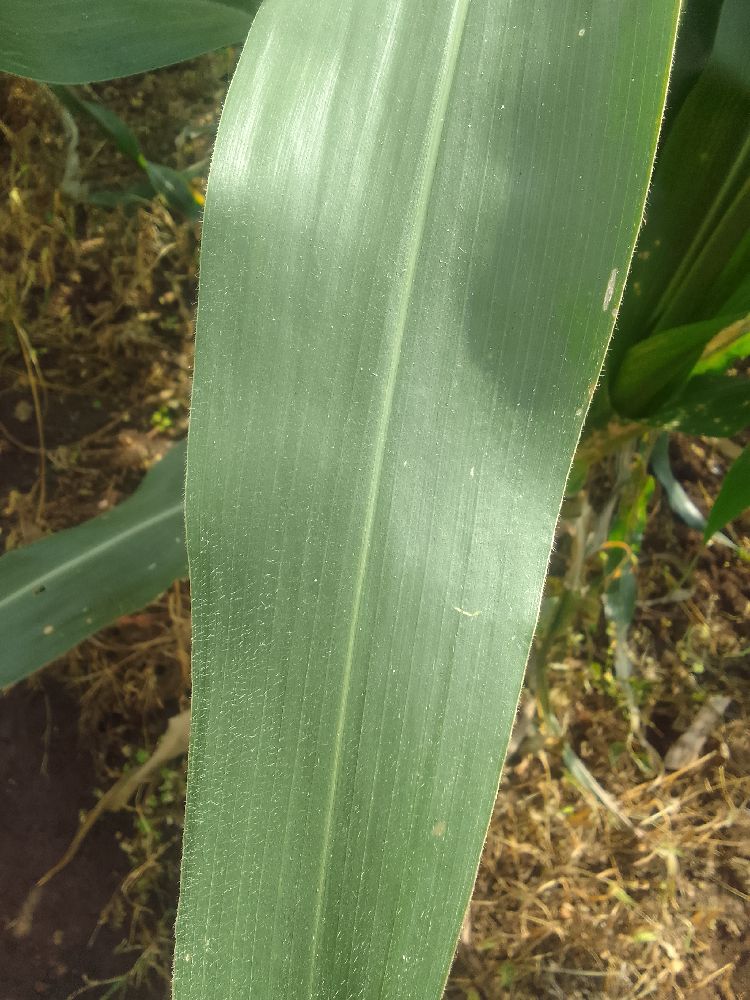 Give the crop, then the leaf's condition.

maize, healthy
